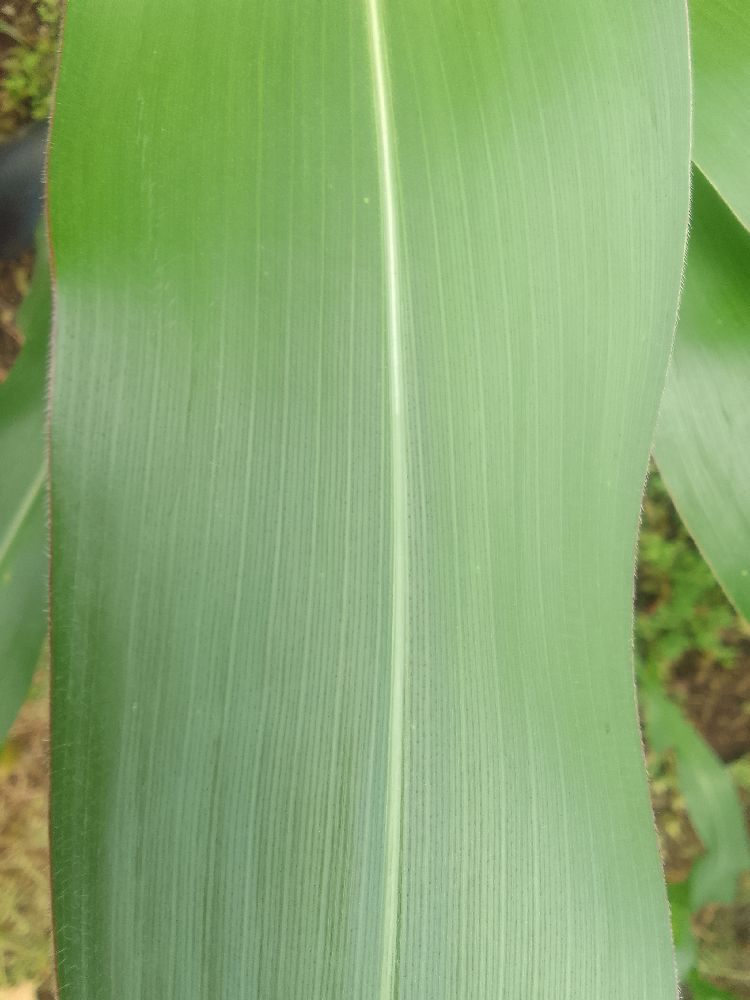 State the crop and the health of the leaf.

maize, healthy
